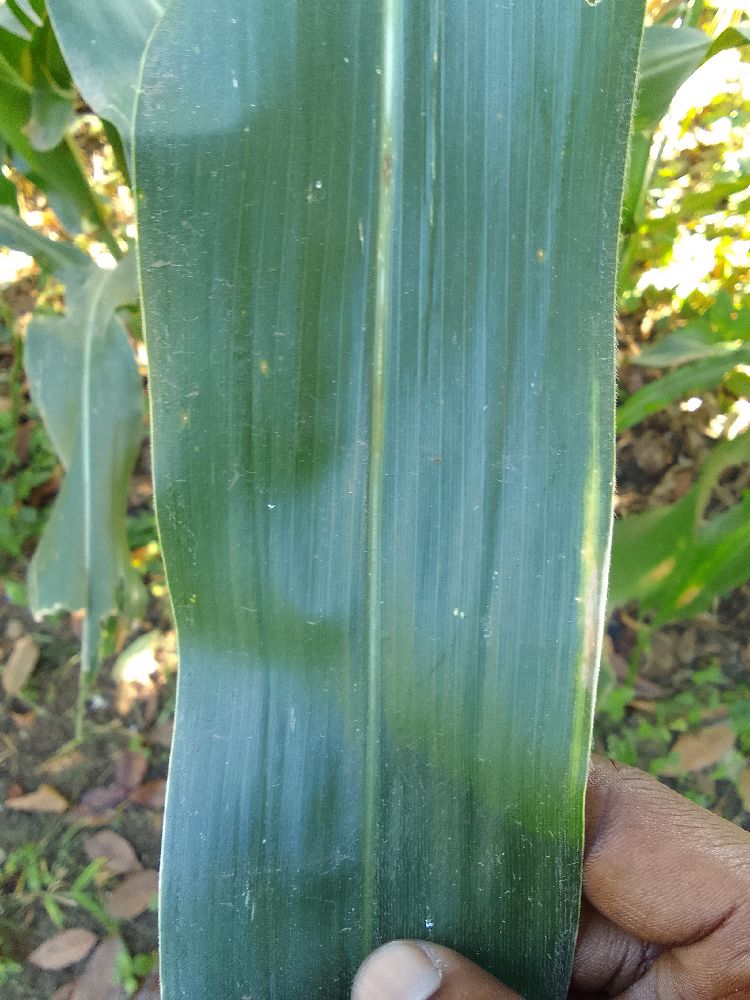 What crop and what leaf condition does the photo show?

maize, healthy
